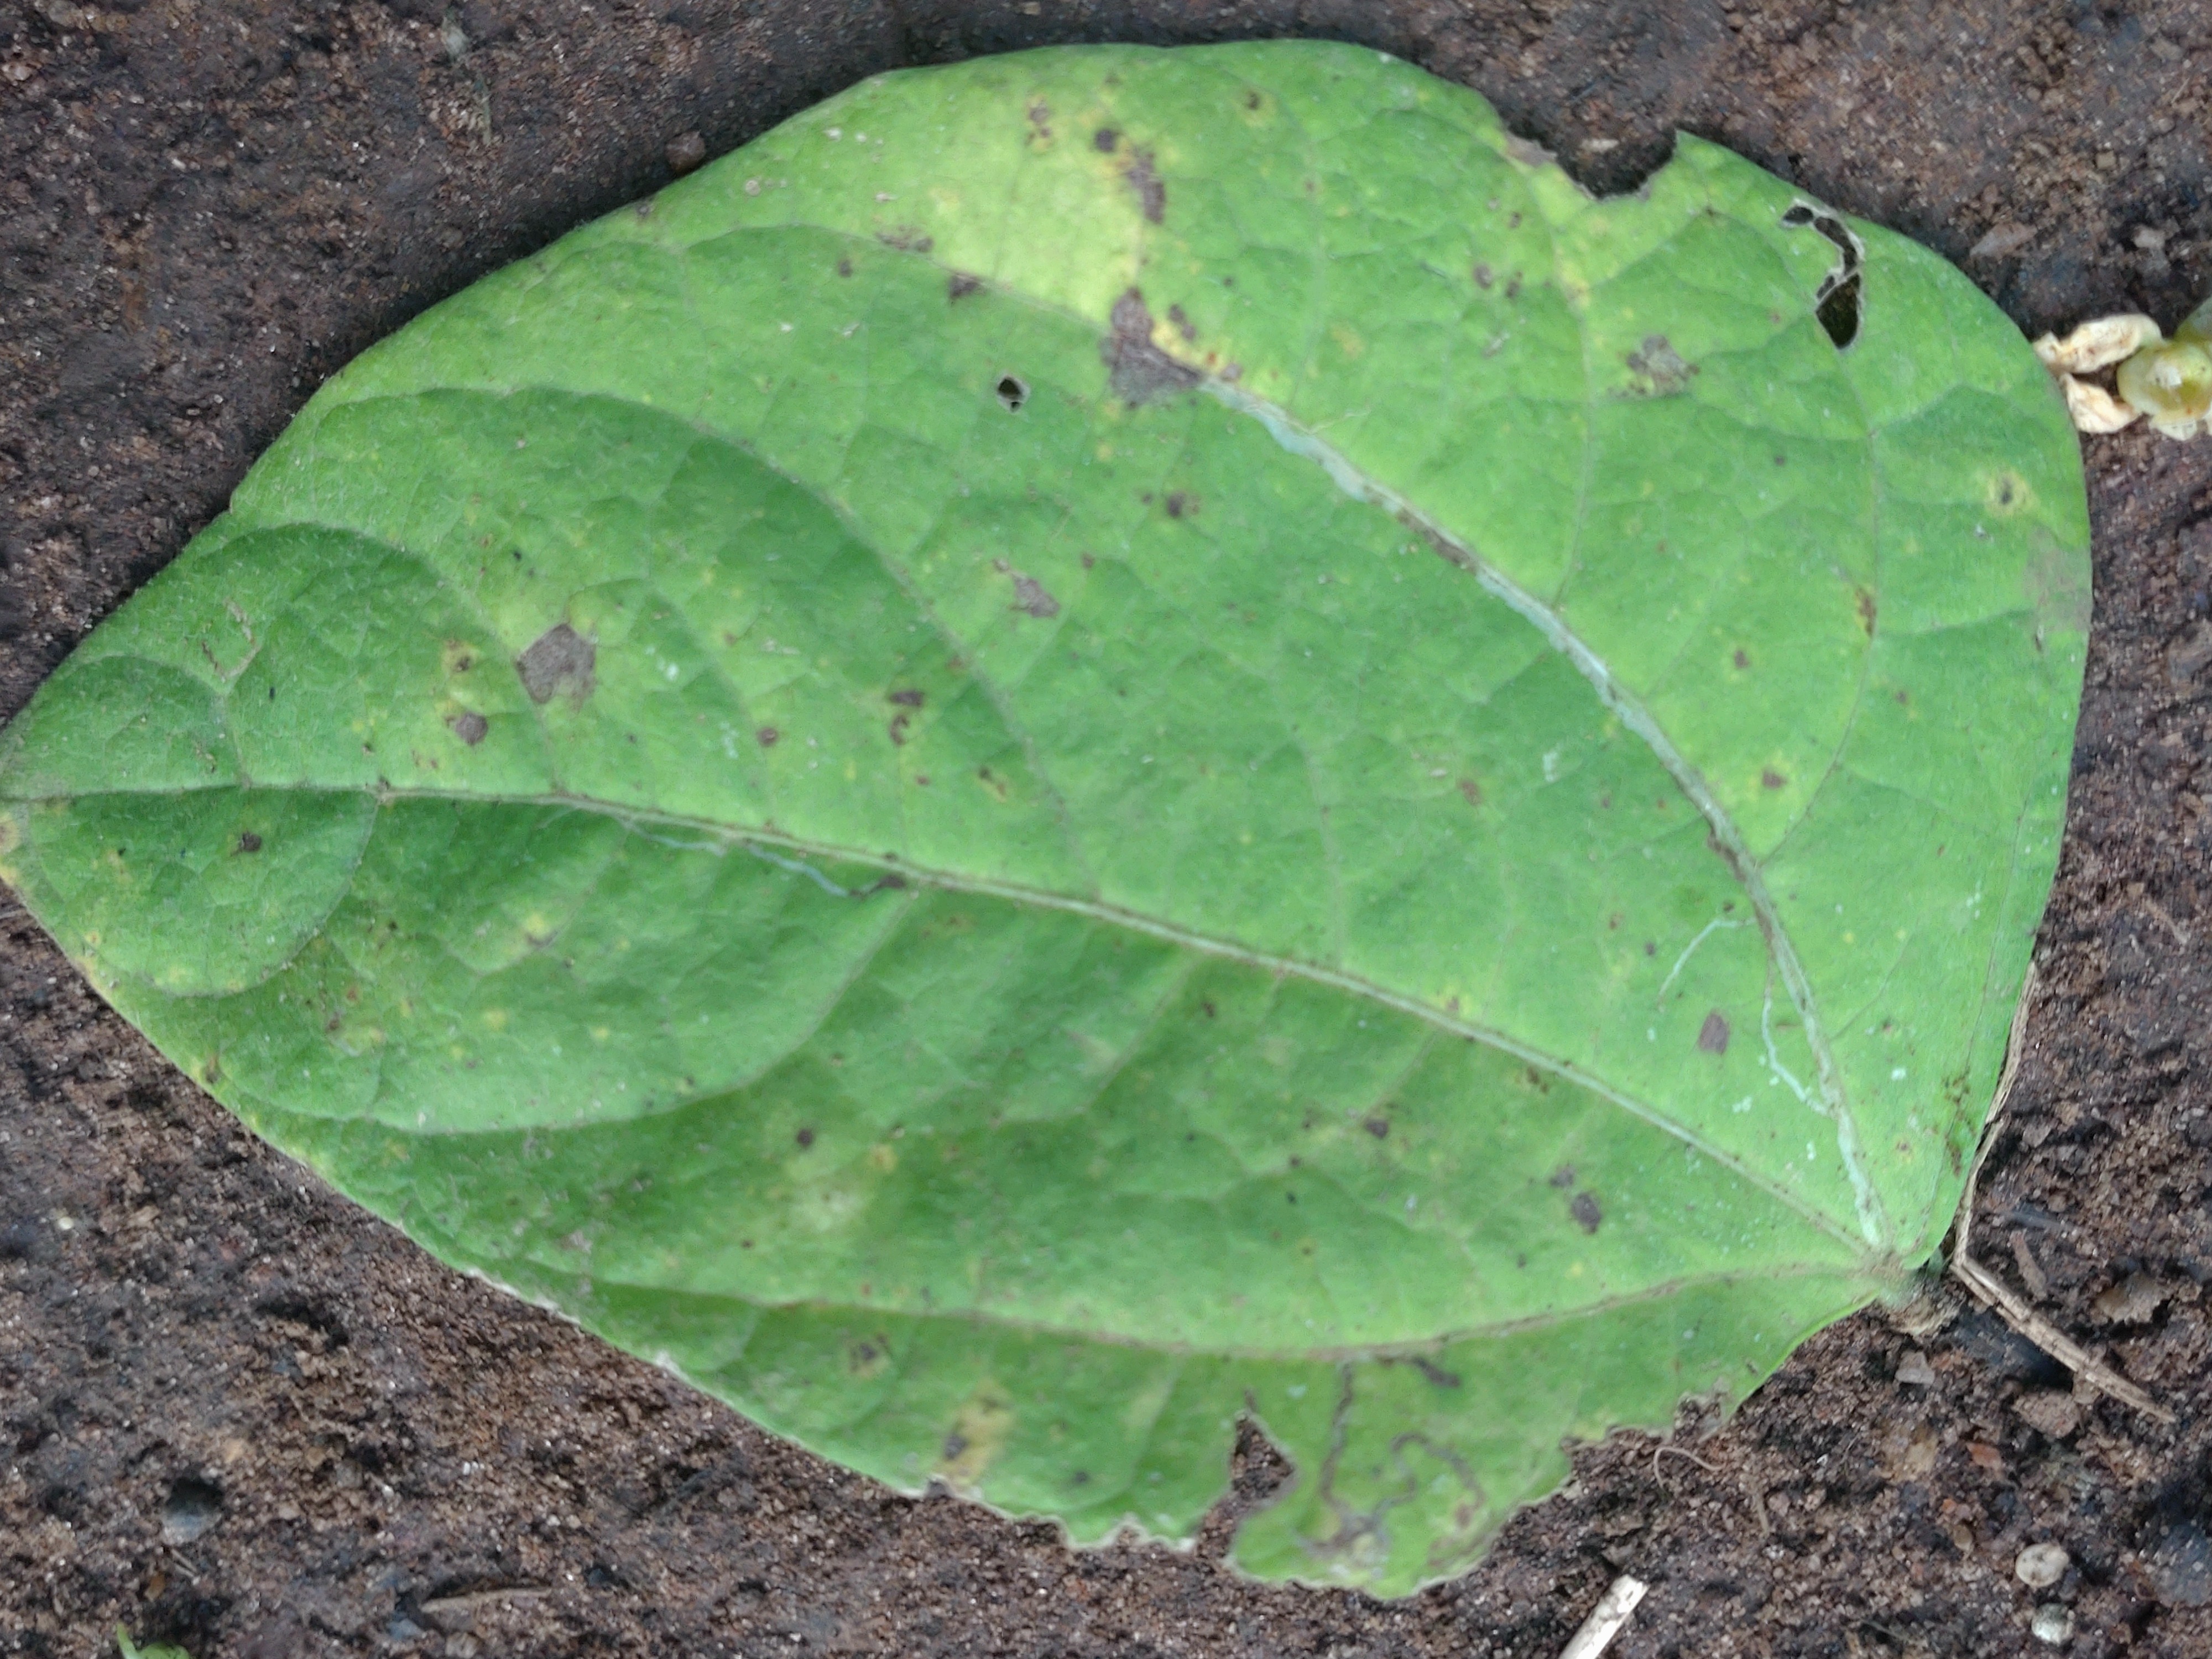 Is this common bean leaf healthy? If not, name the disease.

anthracnose
